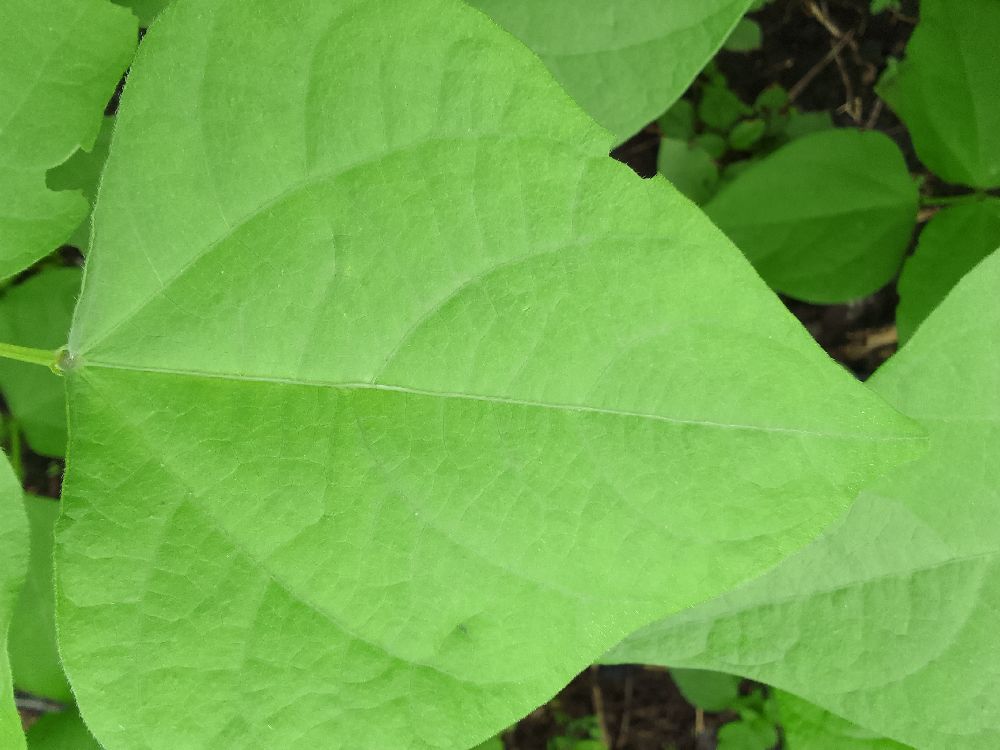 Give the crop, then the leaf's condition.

common bean, healthy
